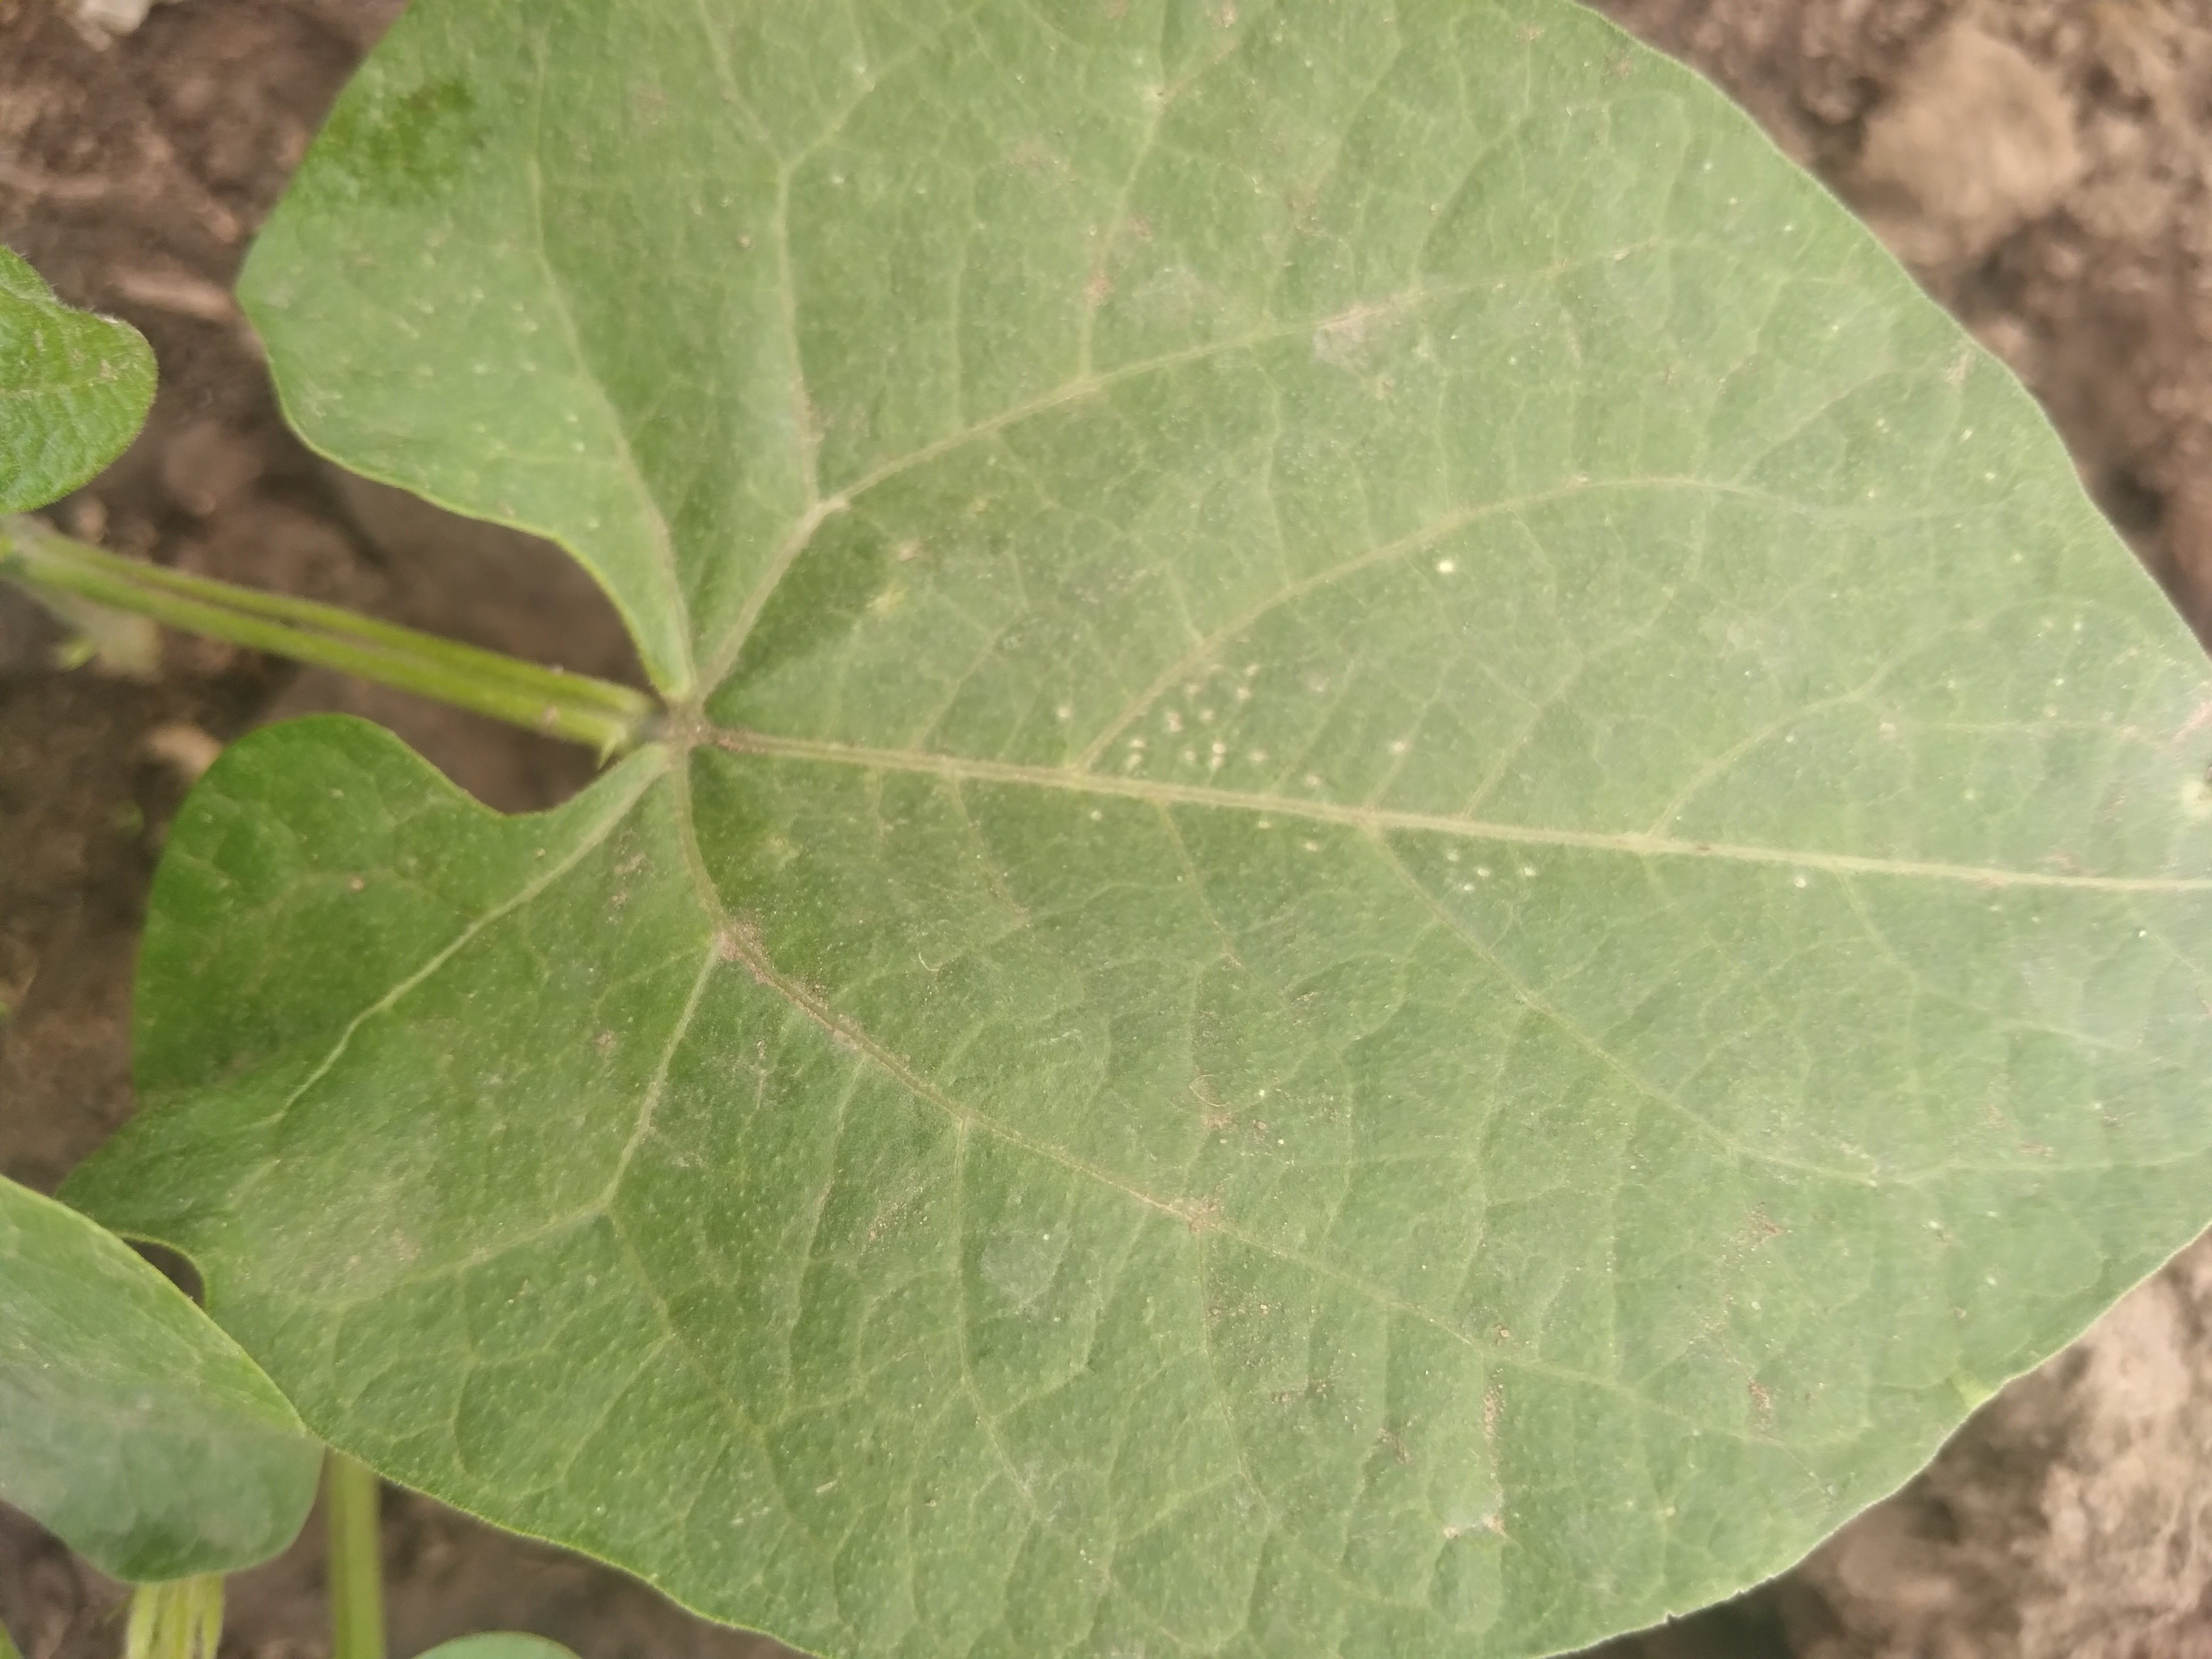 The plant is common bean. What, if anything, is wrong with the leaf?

healthy
